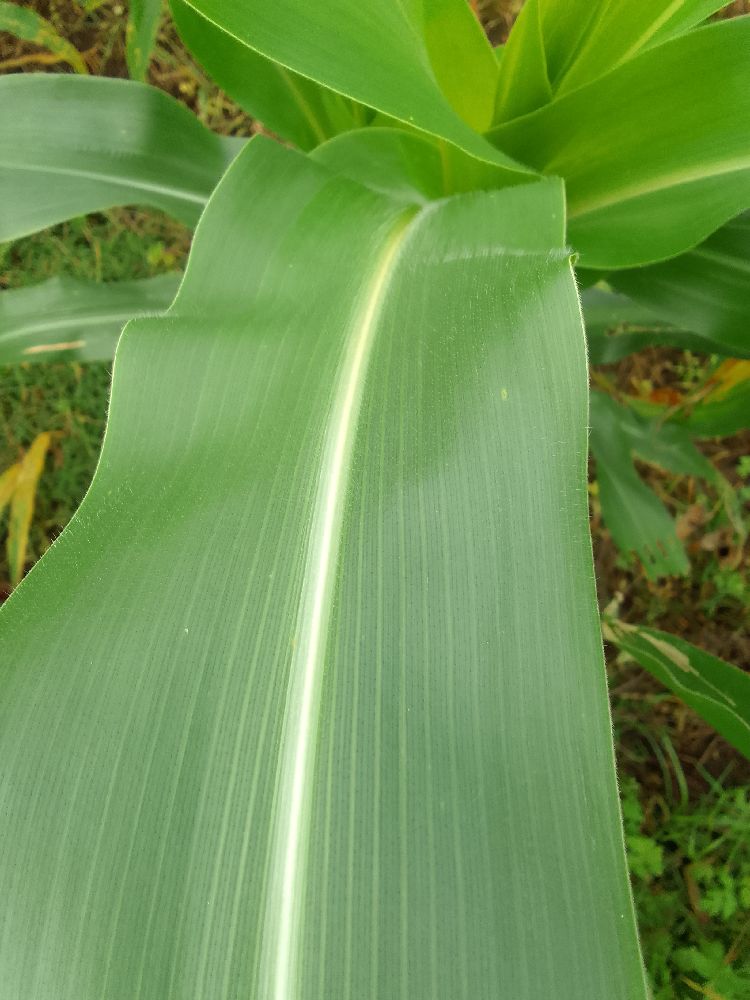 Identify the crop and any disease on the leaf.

maize, healthy
